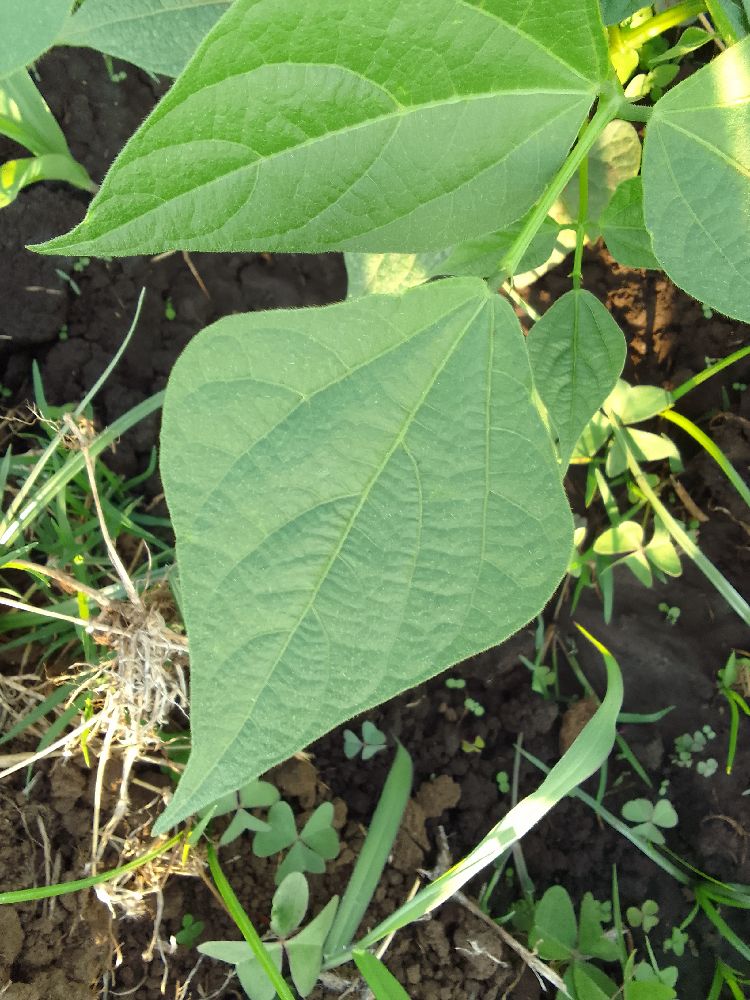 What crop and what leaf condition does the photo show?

common bean, healthy
